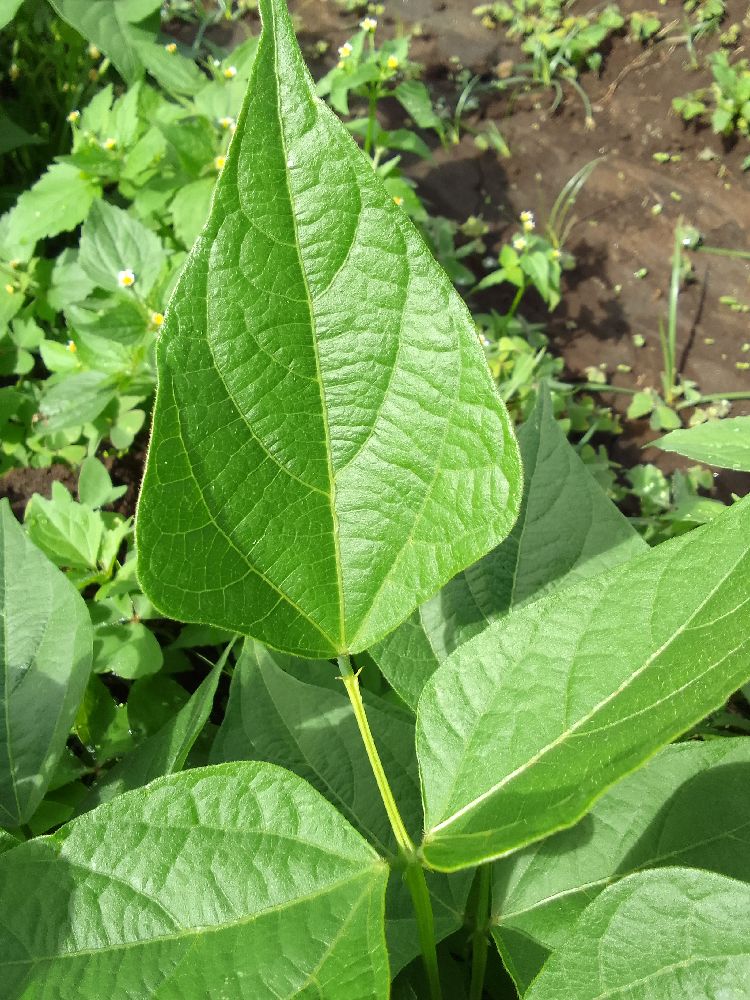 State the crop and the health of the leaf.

common bean, healthy
